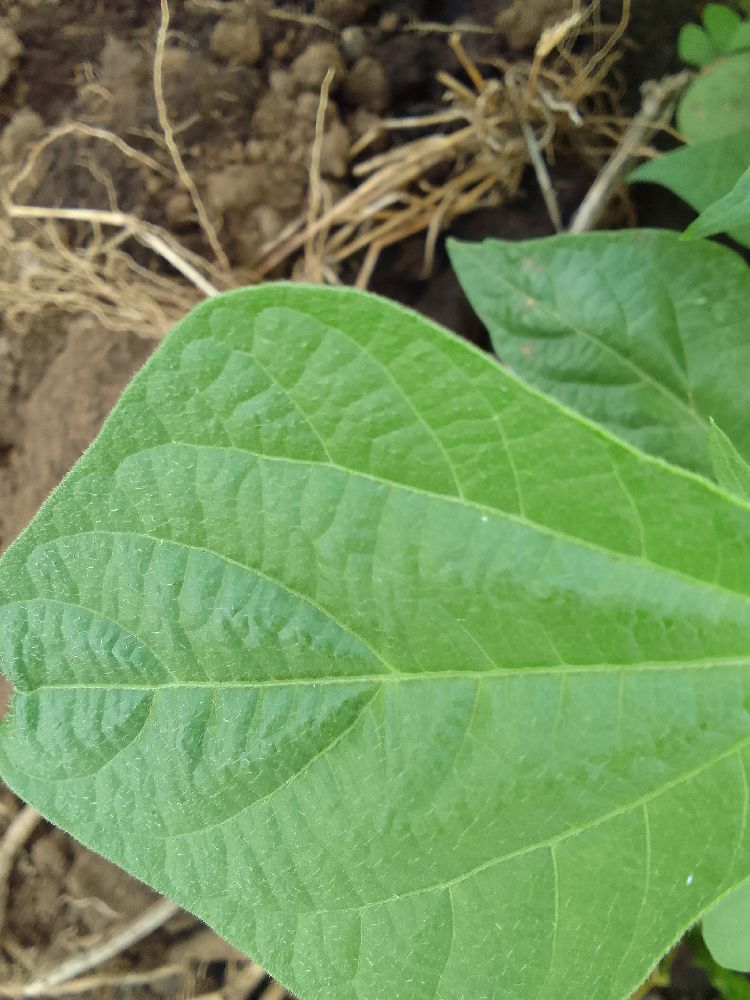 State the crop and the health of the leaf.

common bean, healthy
